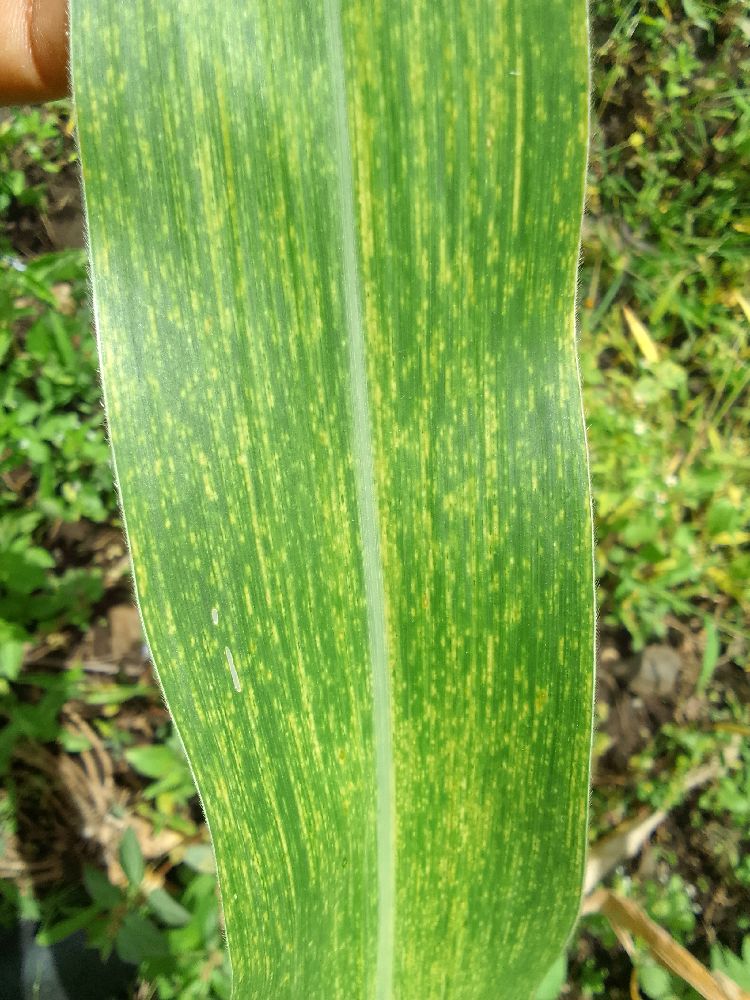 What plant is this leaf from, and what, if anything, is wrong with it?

maize, maize lethal necrosis
